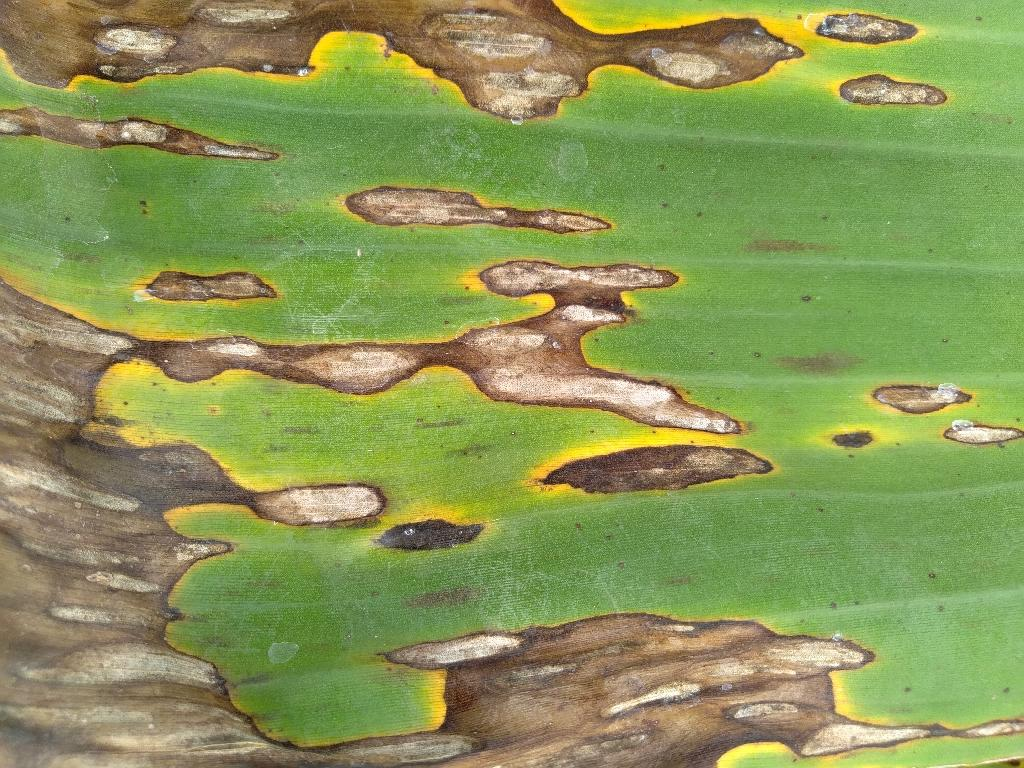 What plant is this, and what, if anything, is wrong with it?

banana, black sigatoka
